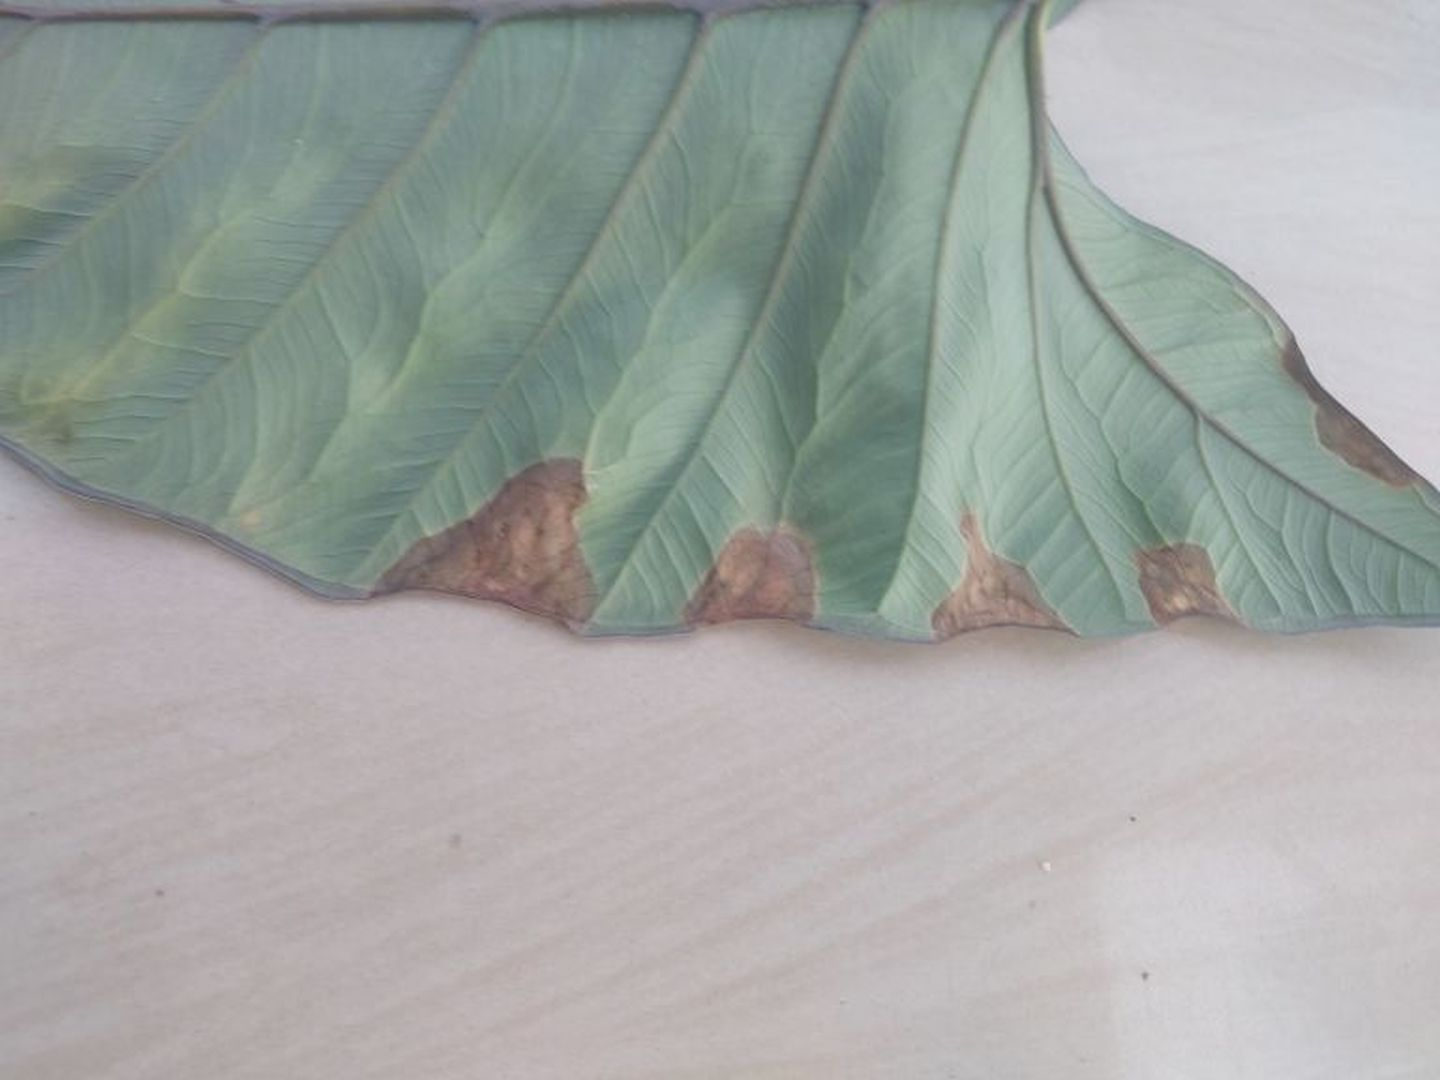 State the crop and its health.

taro, leaf blight
